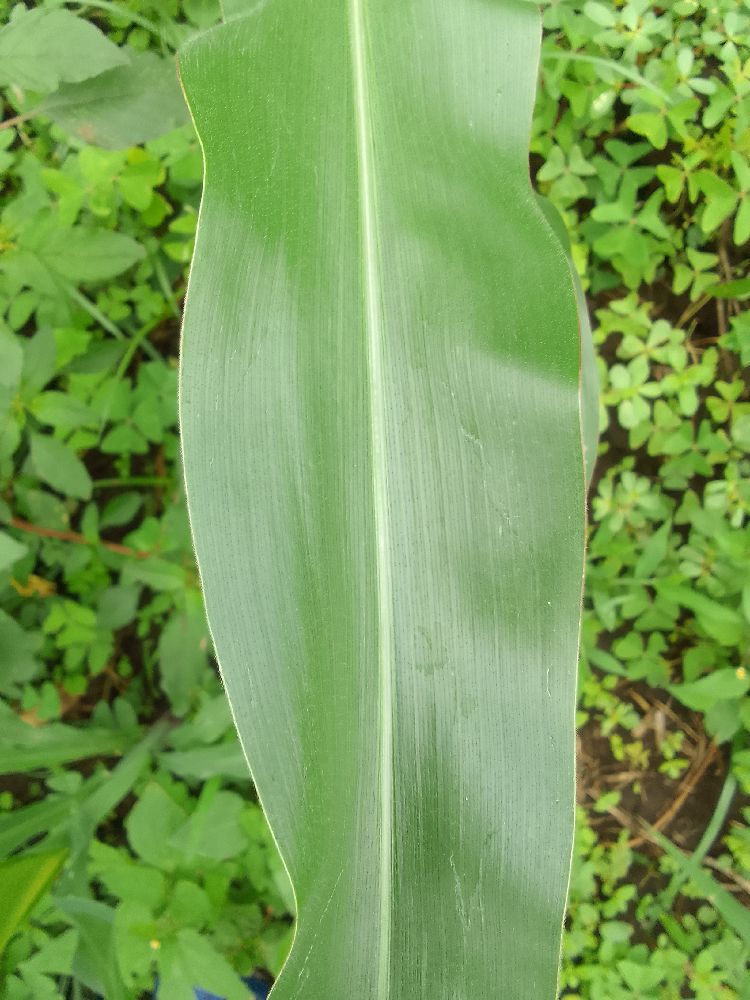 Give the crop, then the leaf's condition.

maize, healthy
